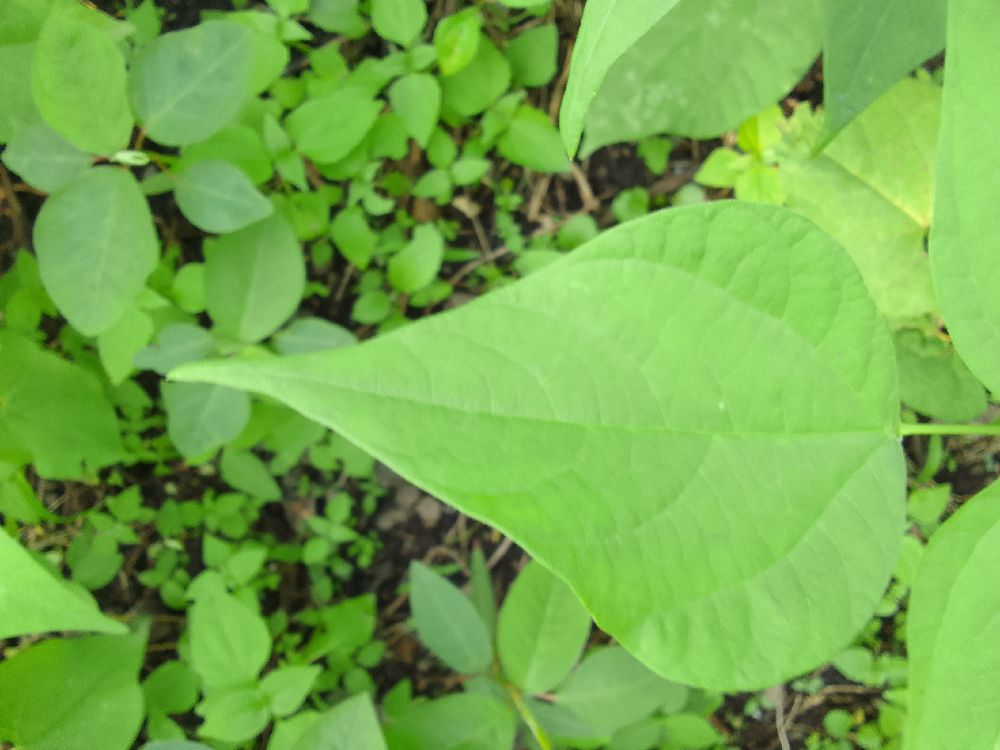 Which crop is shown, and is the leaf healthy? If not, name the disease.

common bean, healthy
